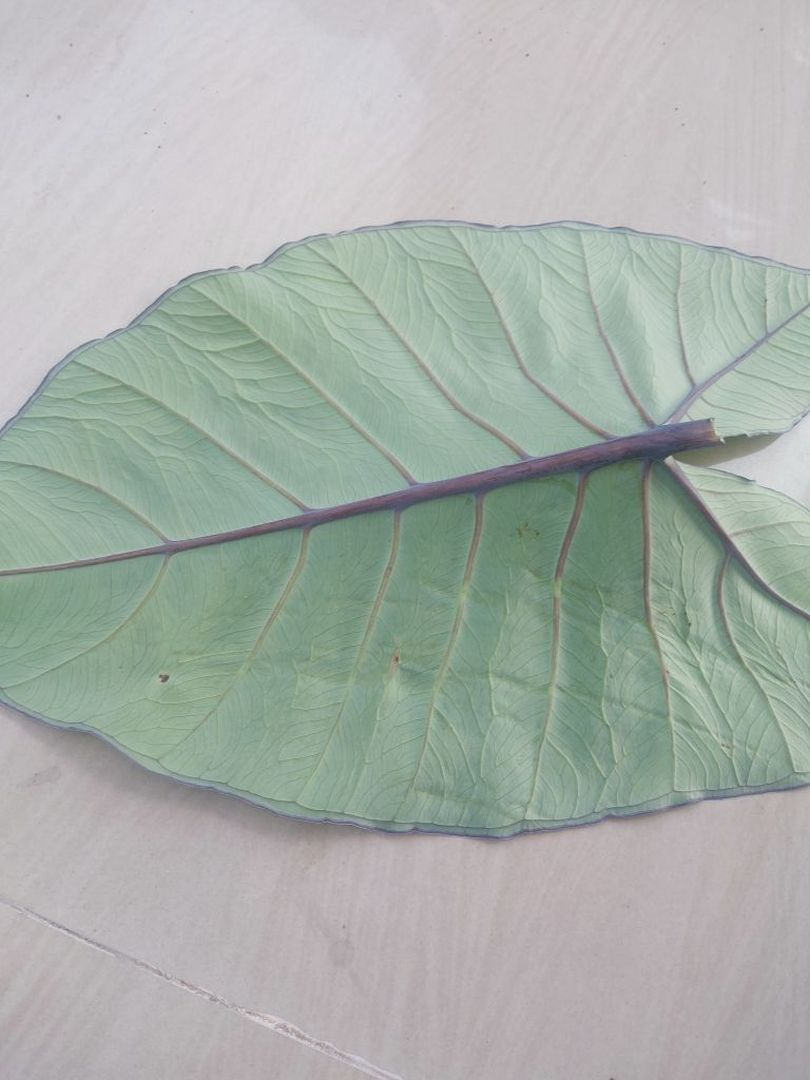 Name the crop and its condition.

taro, healthy
